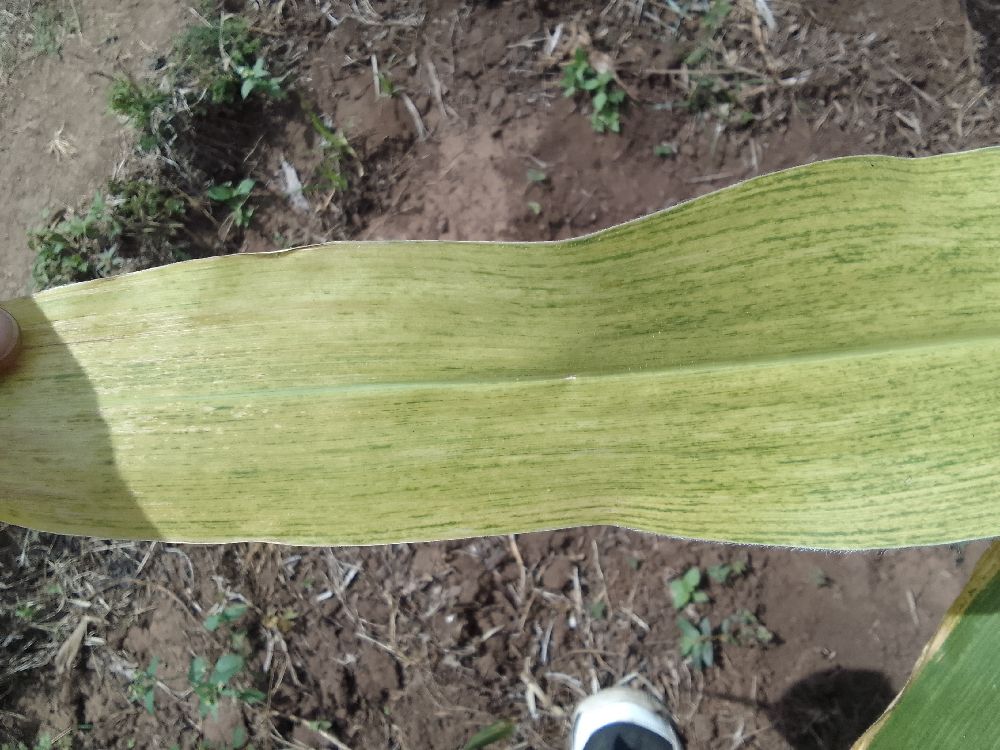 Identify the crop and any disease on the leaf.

maize, maize lethal necrosis
